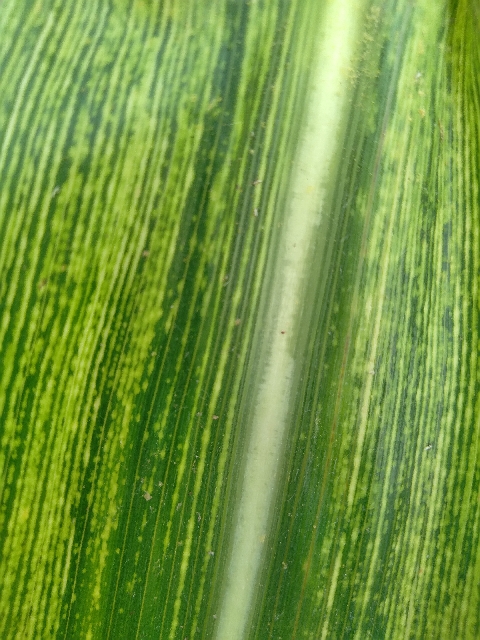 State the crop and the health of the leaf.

maize, maize streak virus
